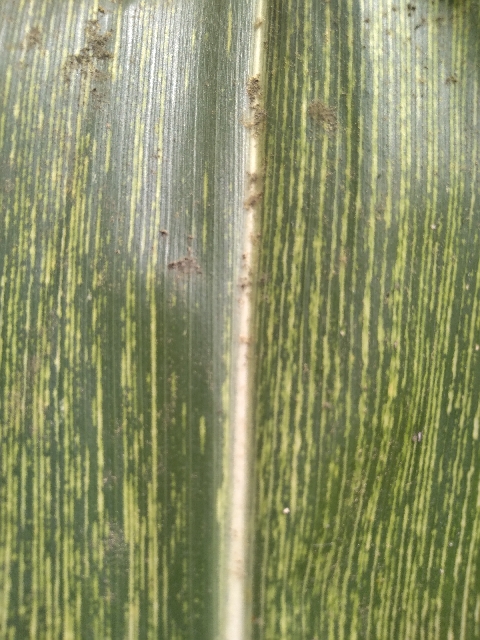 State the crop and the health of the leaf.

maize, maize streak virus
